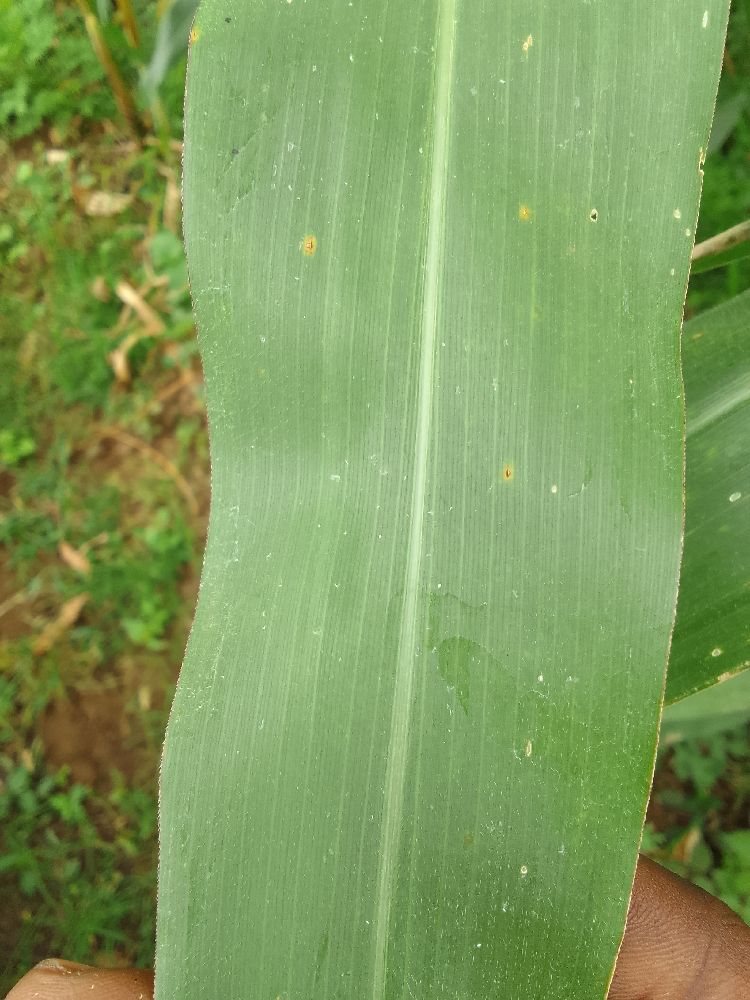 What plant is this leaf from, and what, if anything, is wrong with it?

maize, healthy
